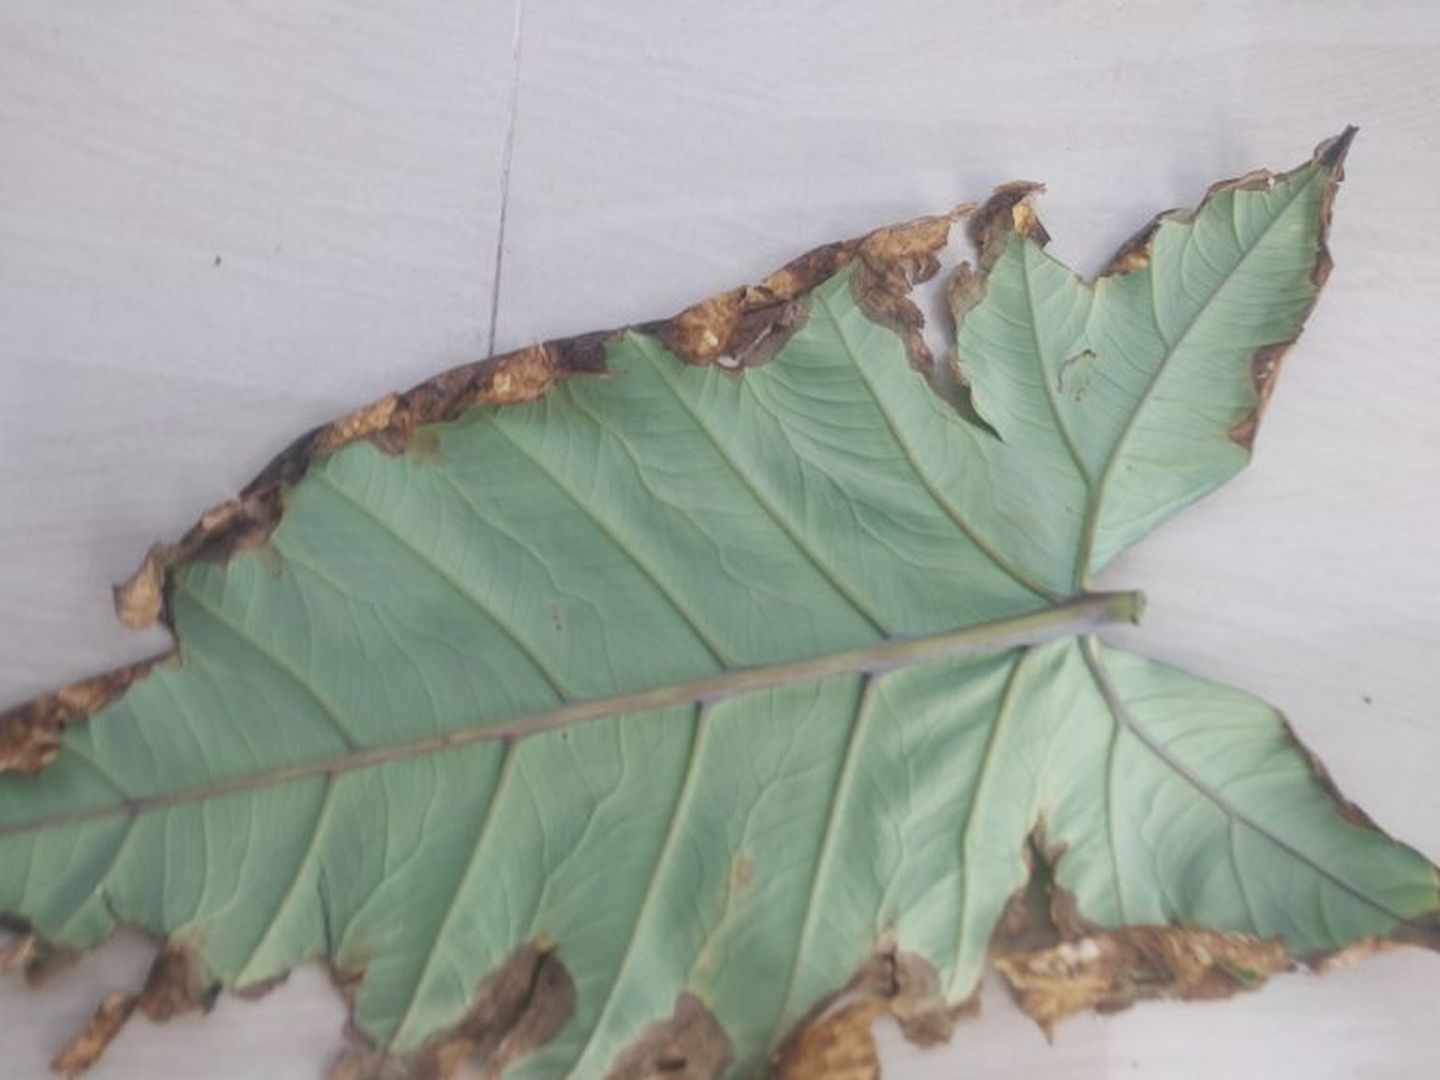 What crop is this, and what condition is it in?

taro, leaf blight
